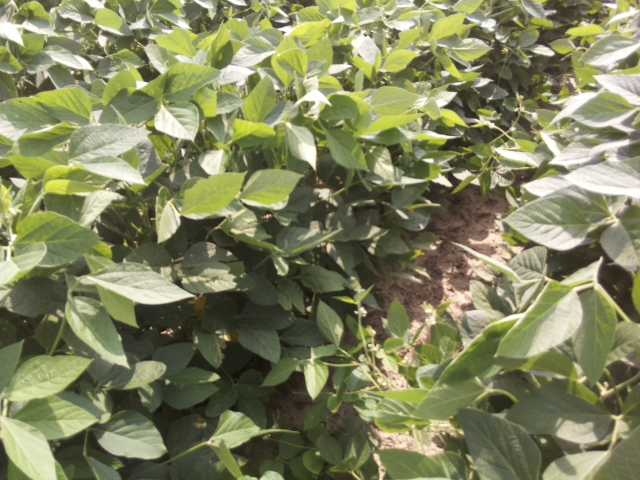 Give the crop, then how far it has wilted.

soybean, leaves with no wilting
